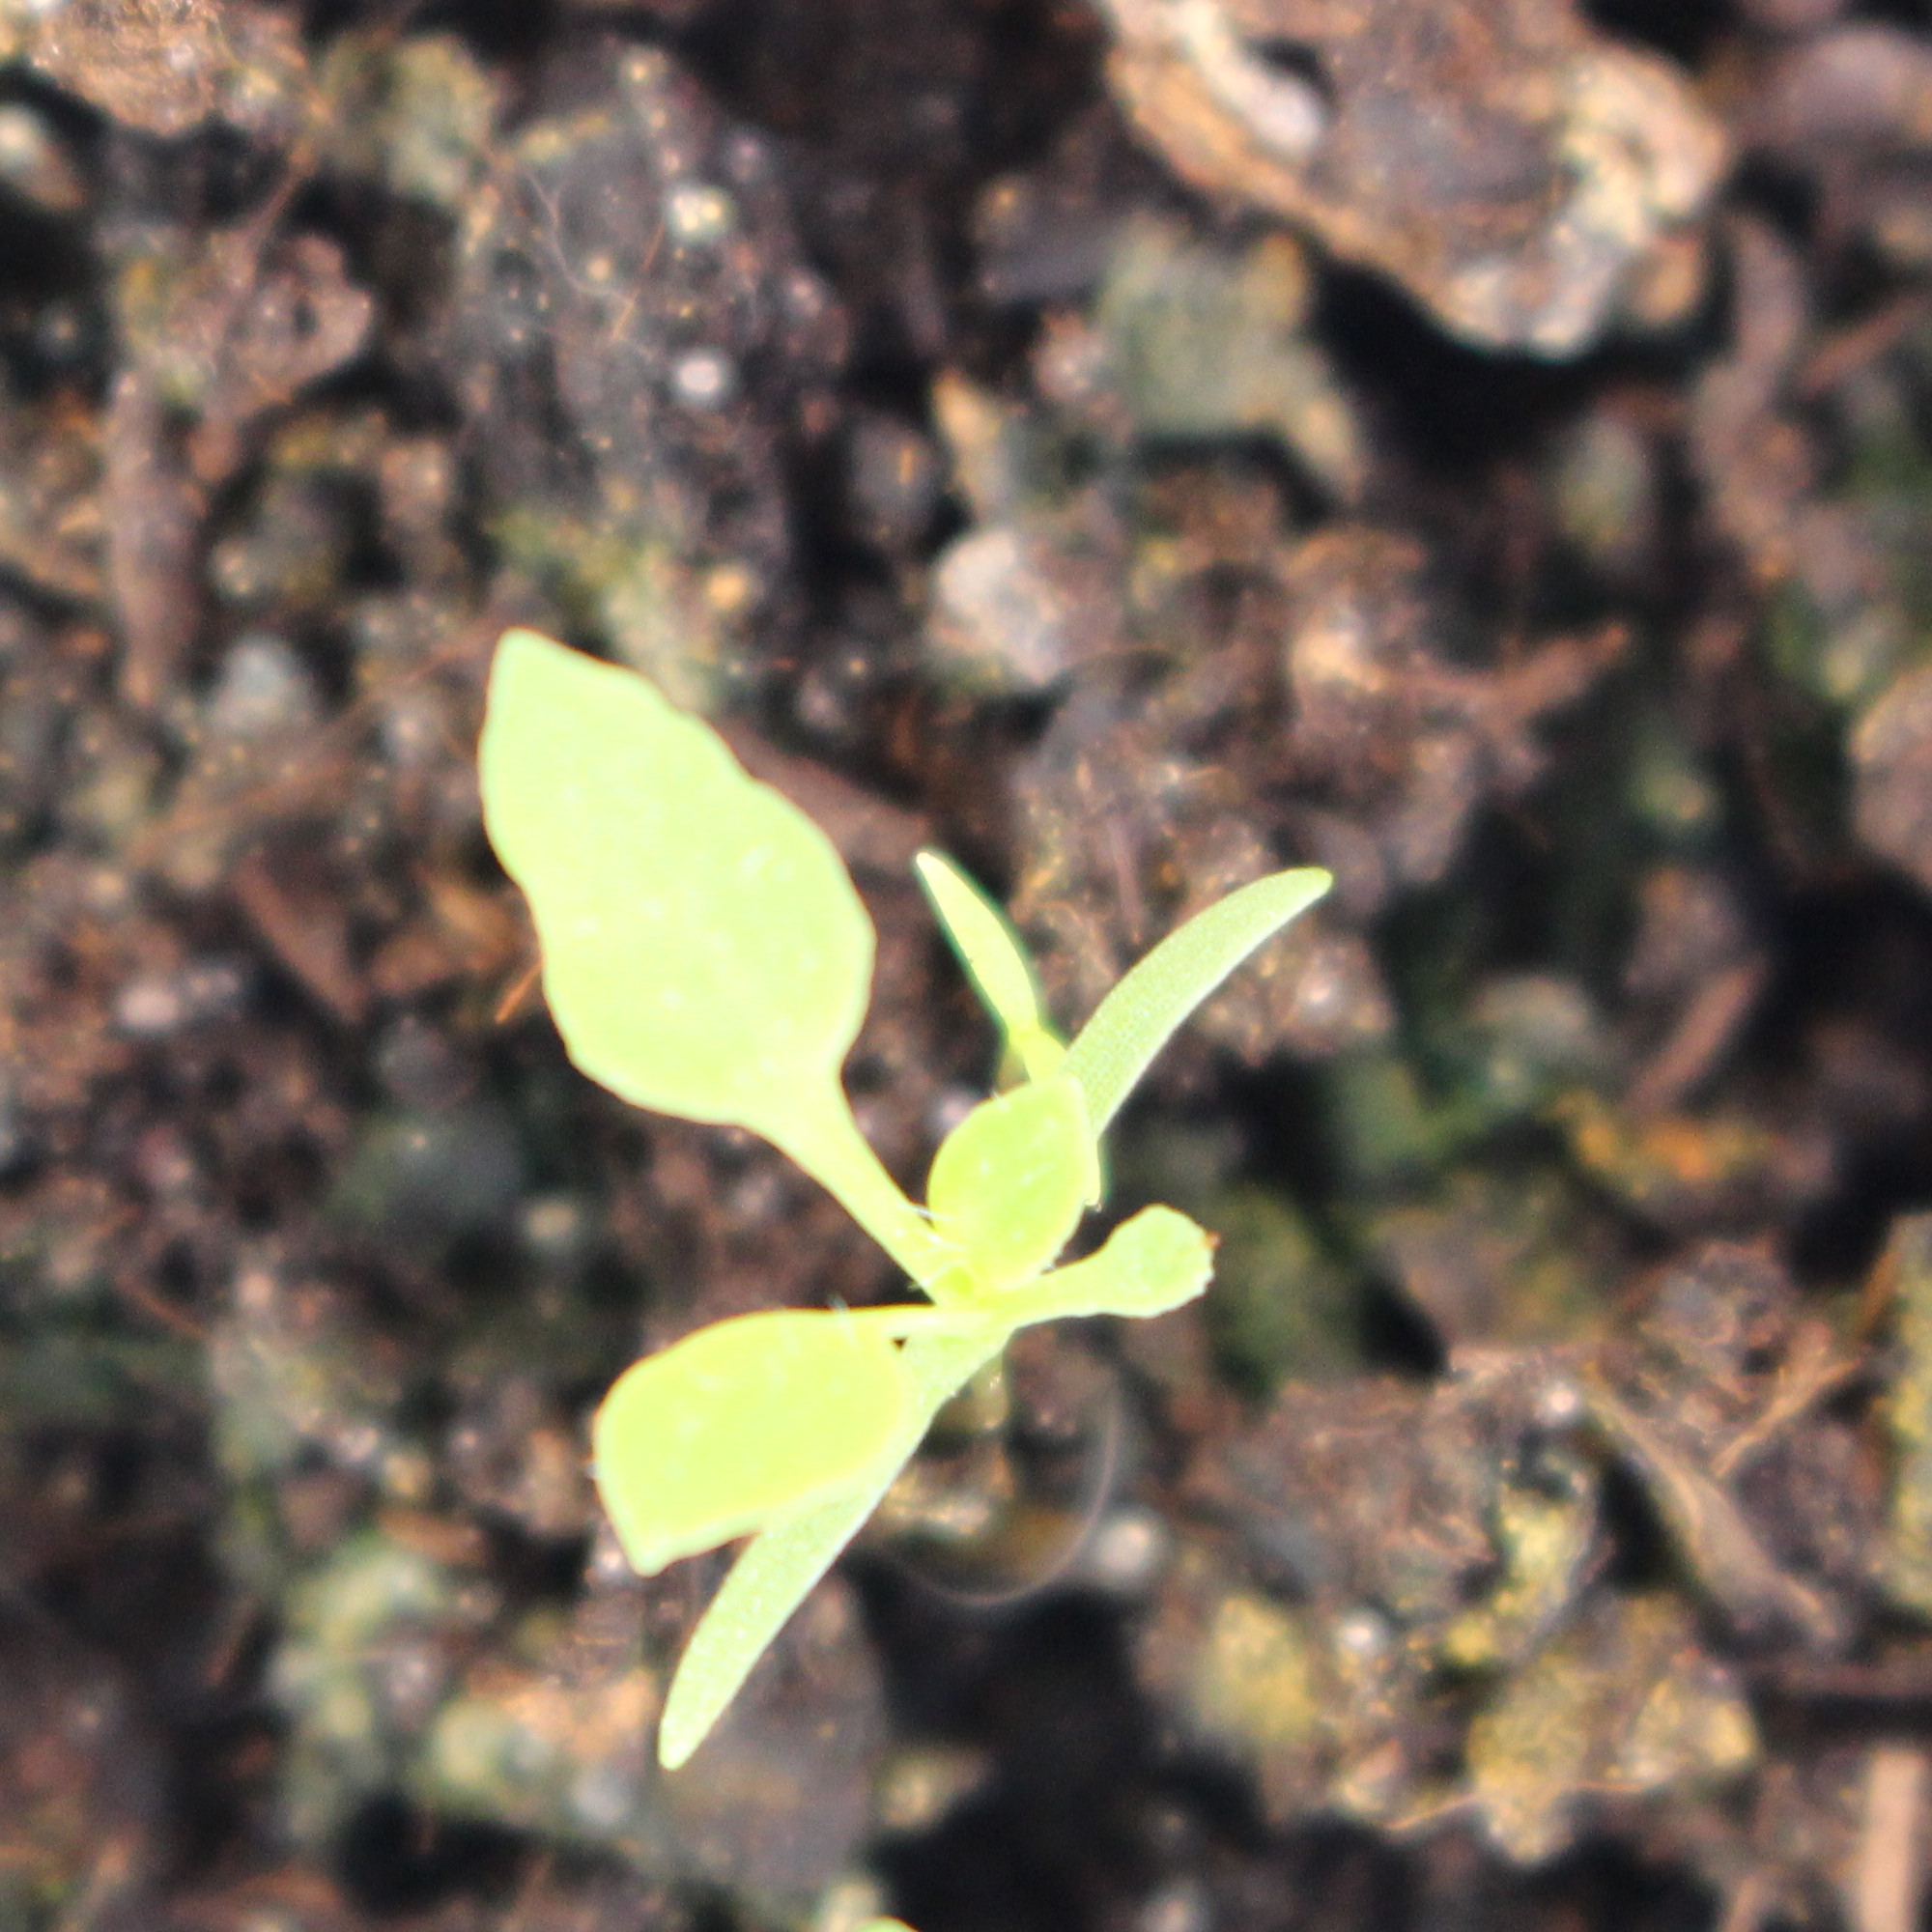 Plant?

Papaver rhoeas
